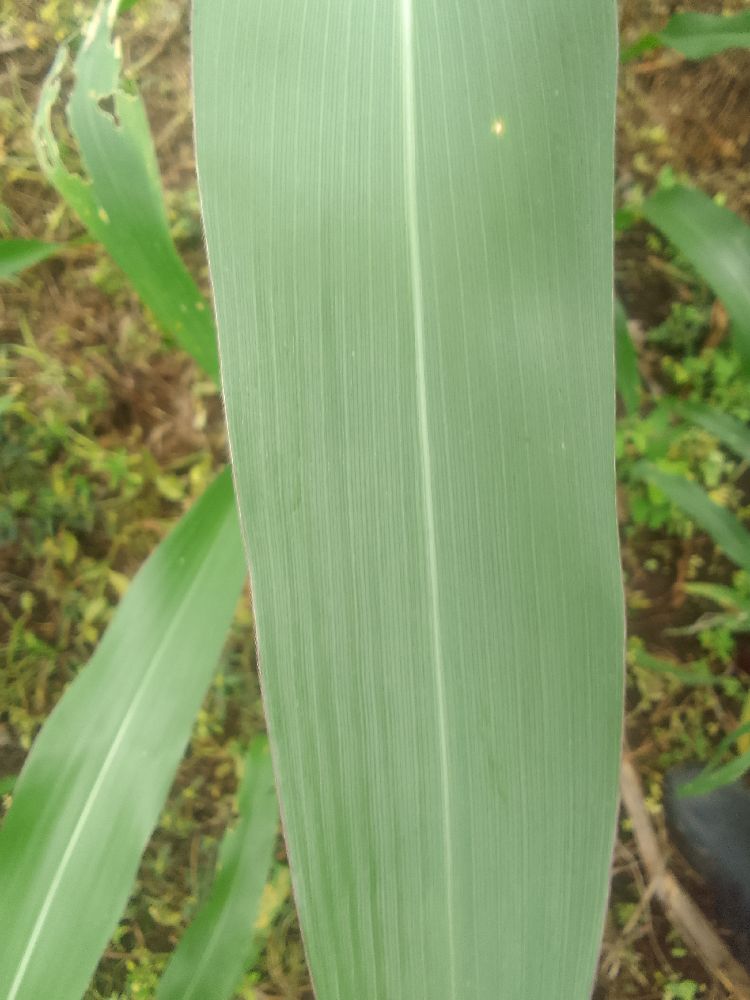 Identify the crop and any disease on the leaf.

maize, healthy
